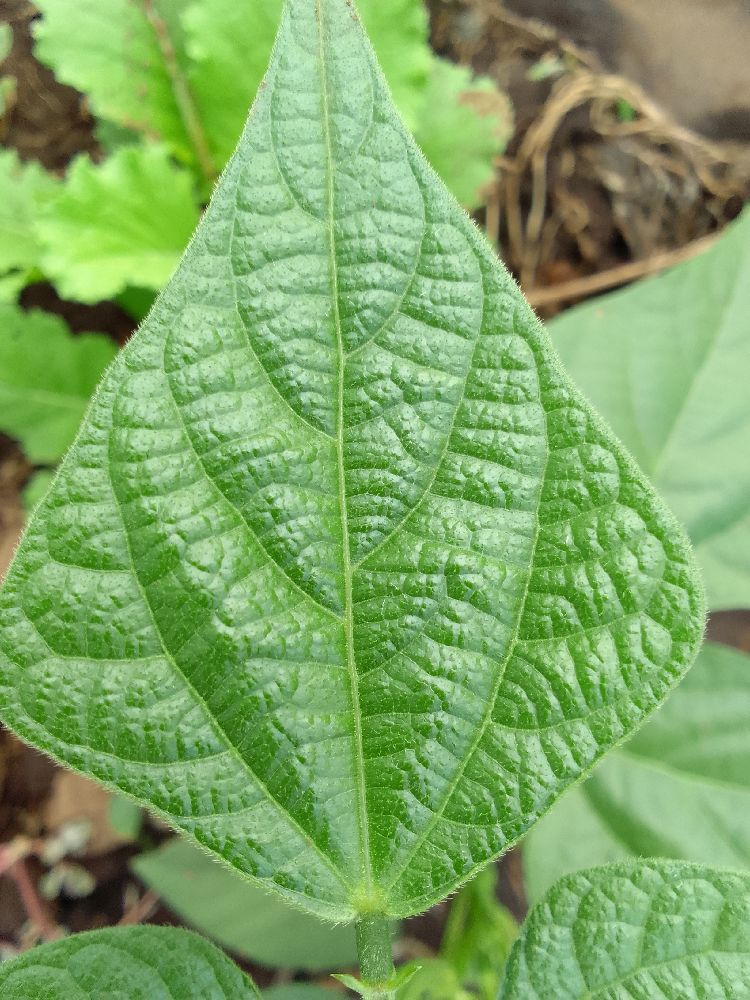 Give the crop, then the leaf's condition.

common bean, healthy
